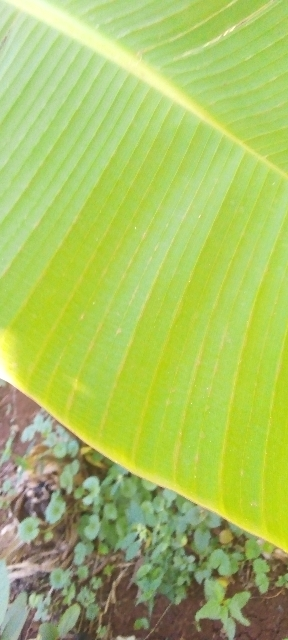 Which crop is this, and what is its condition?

banana, healthy
